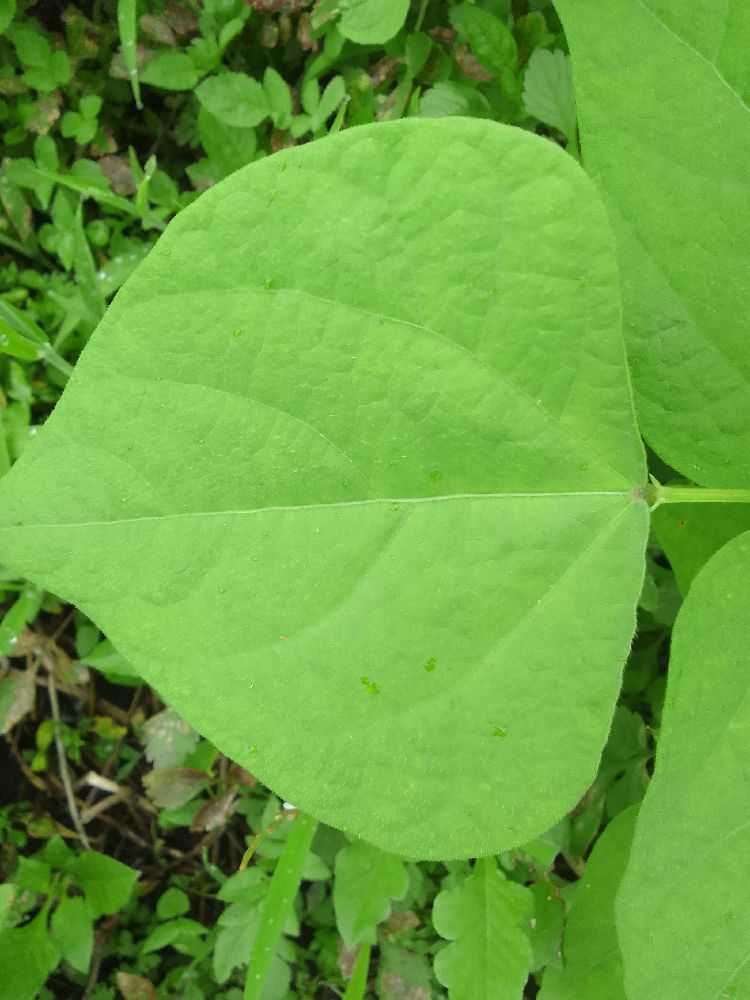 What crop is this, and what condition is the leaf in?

common bean, healthy
